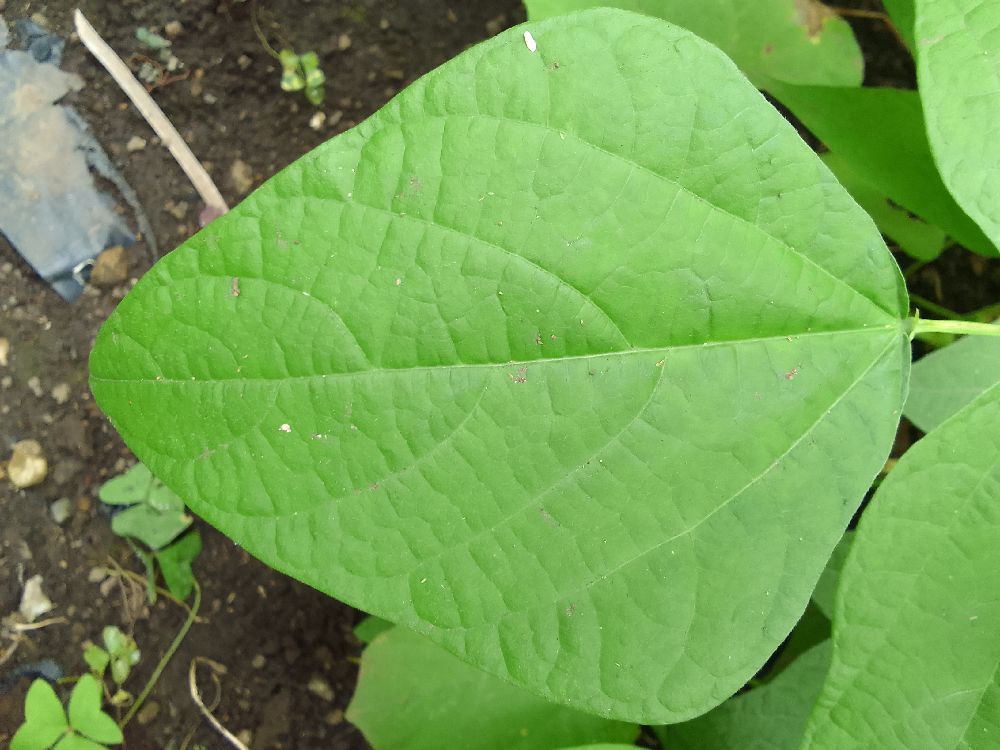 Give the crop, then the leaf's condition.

common bean, healthy
